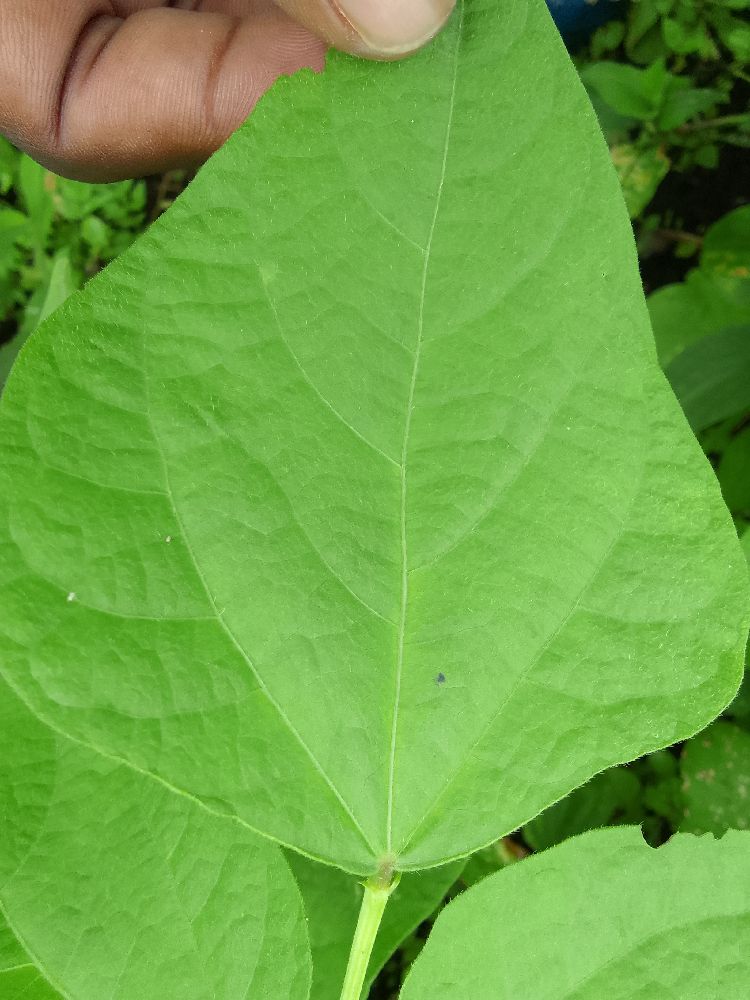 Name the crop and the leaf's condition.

common bean, healthy
